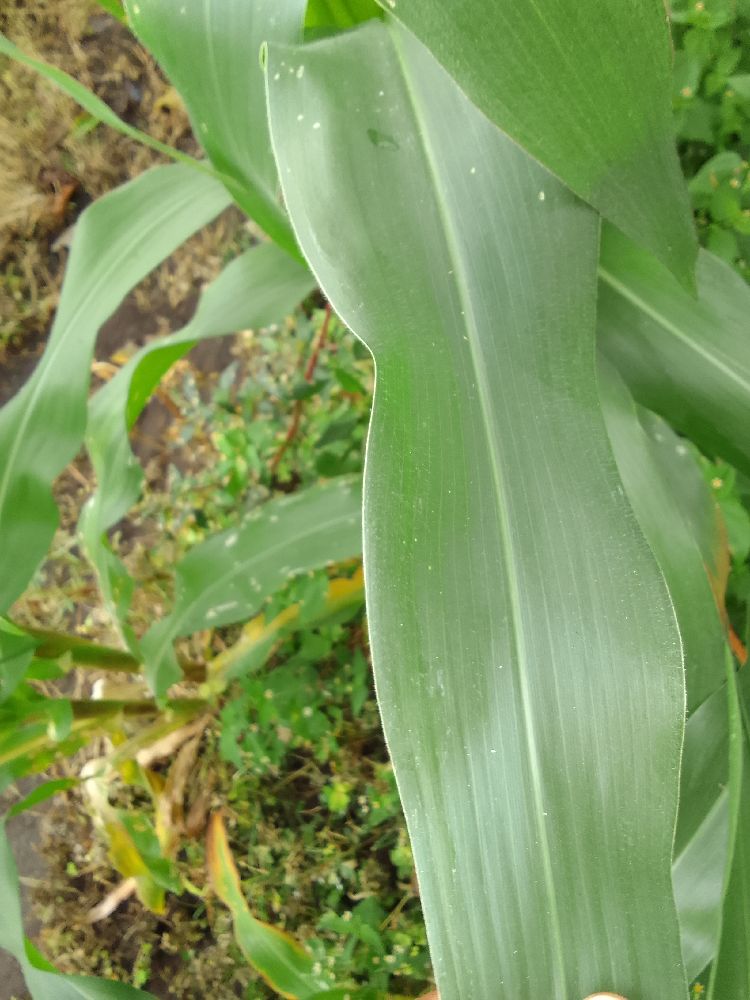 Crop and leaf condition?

maize, healthy
